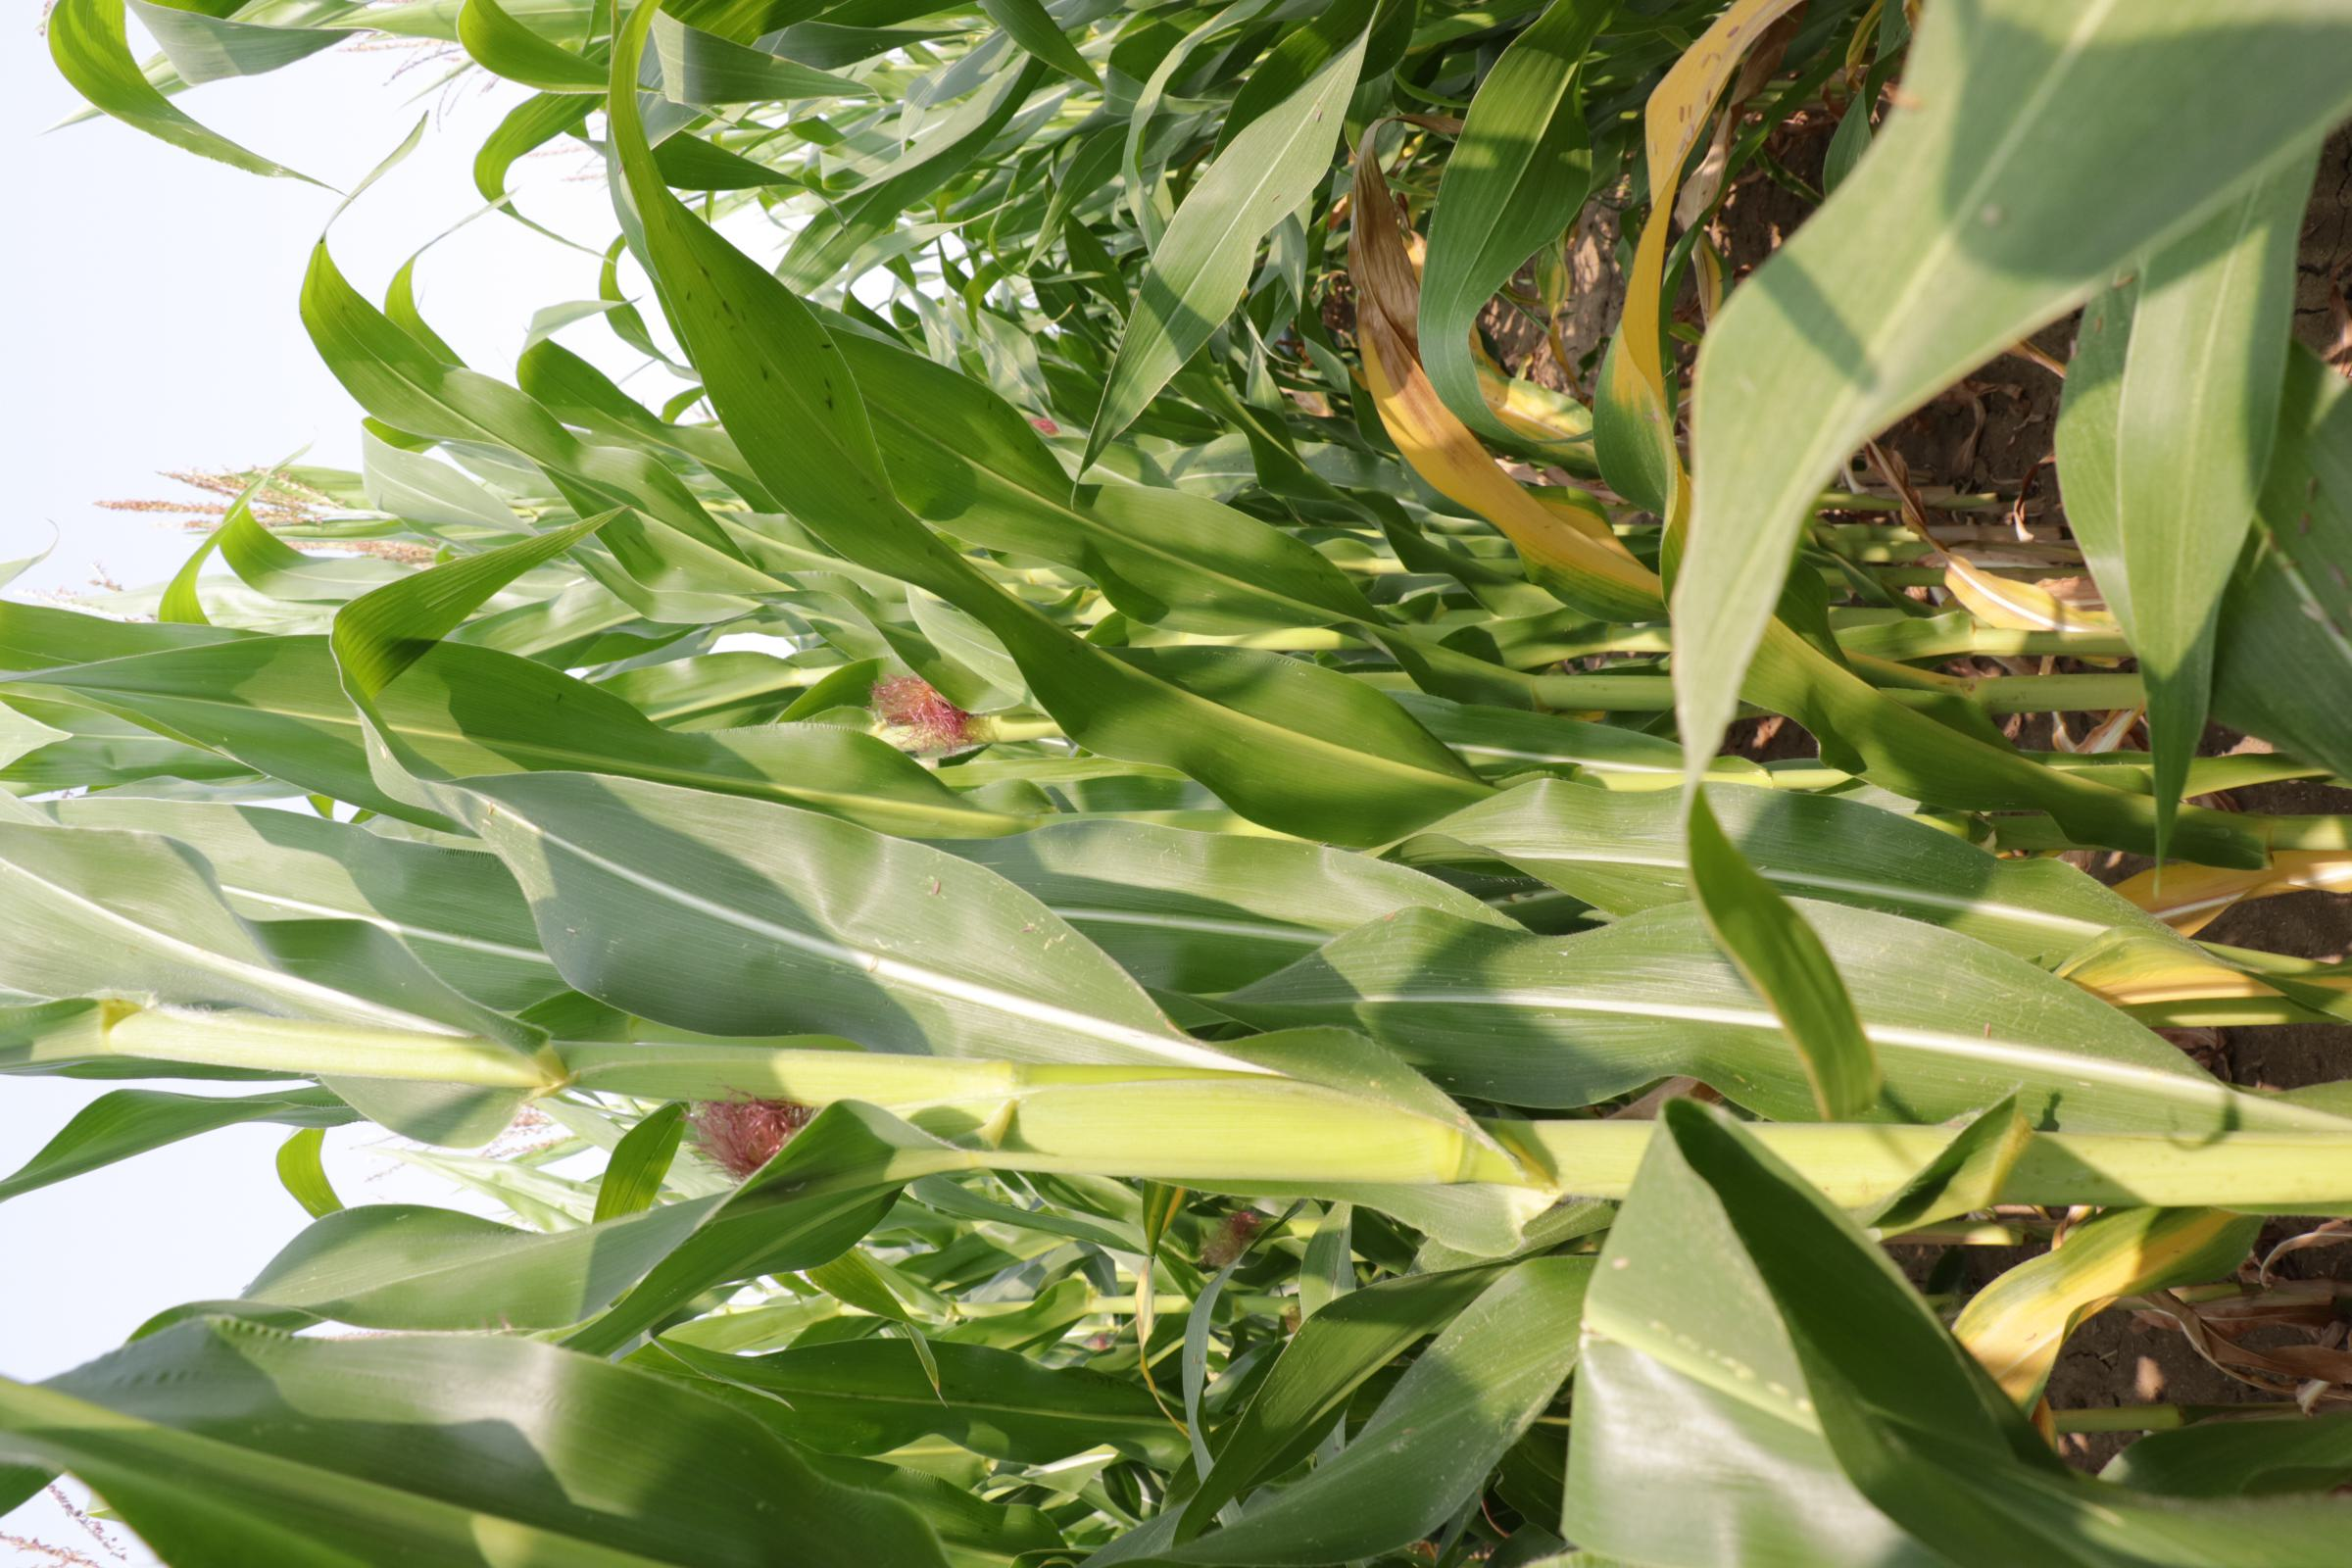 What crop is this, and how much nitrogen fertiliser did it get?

maize, reduced nitrogen fertilisation
